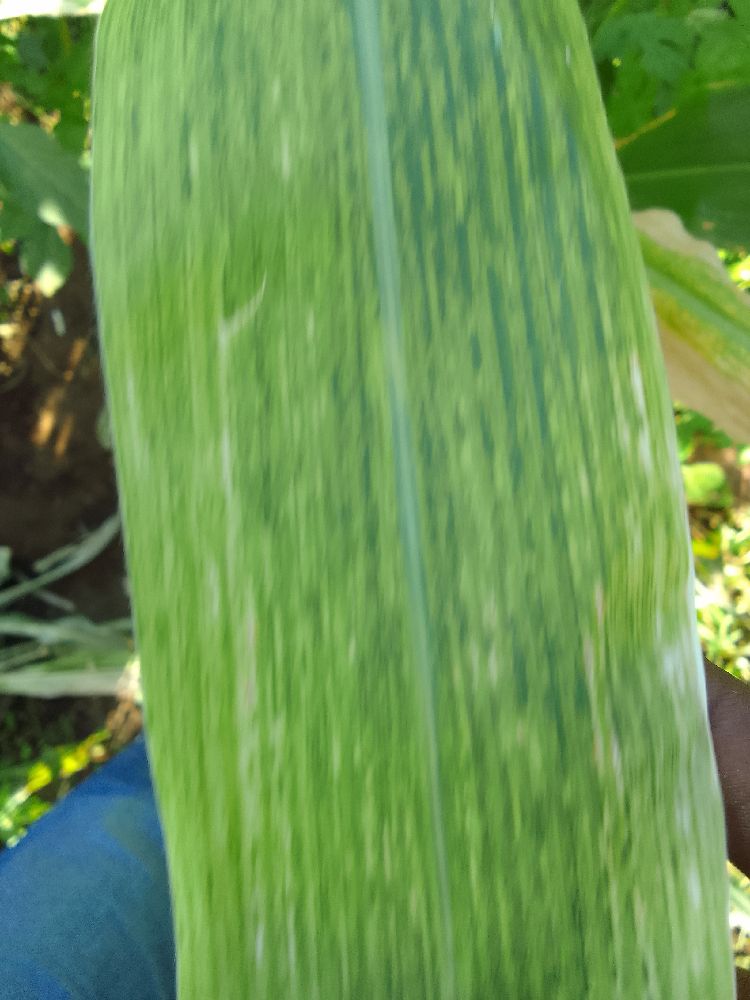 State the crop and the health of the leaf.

maize, maize lethal necrosis
